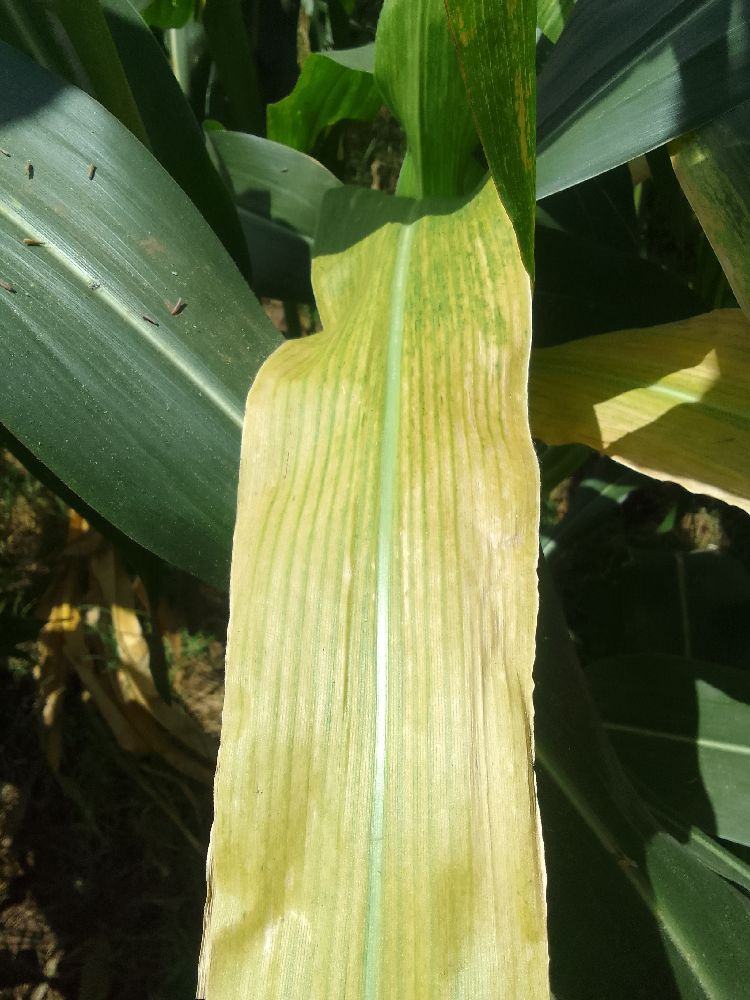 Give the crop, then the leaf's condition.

maize, maize lethal necrosis
